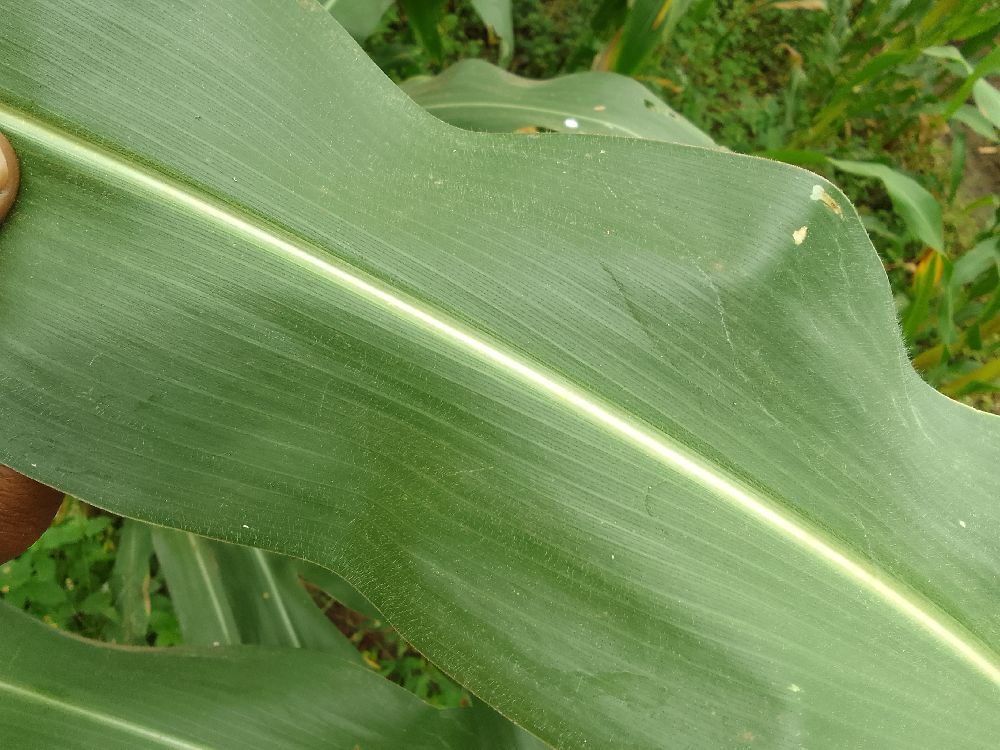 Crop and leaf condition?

maize, healthy
